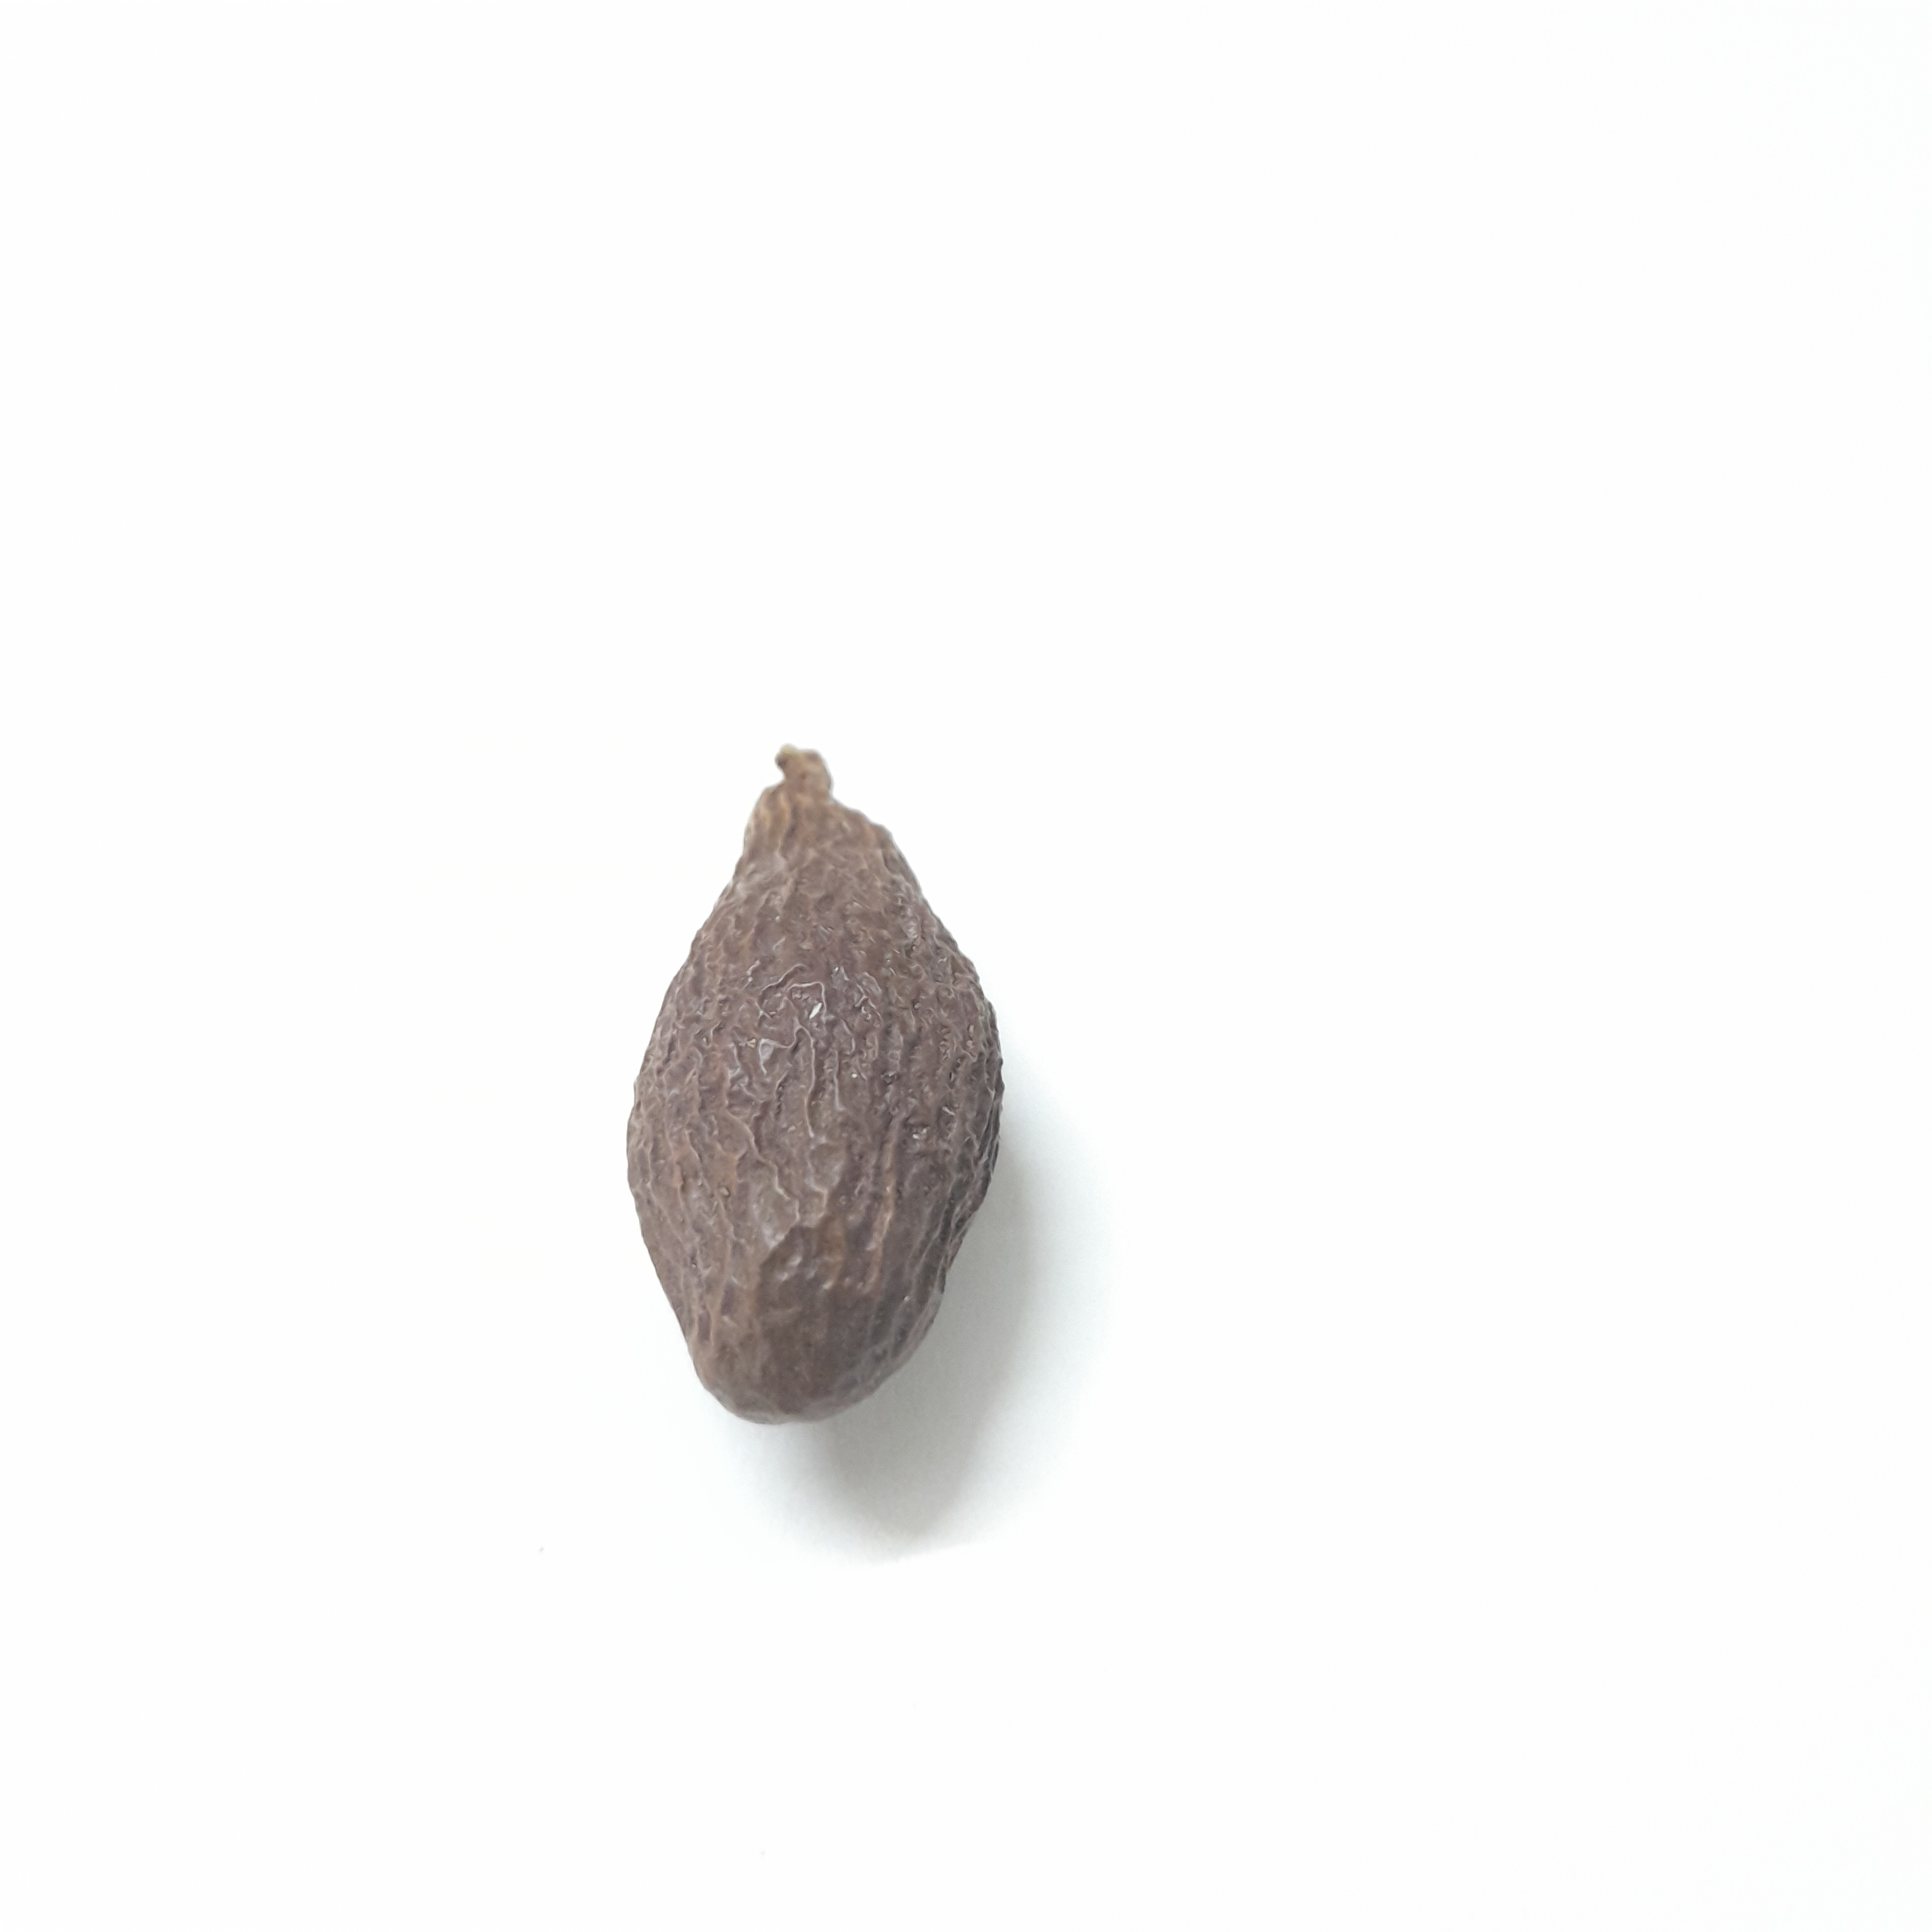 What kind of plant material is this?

niranjanphal
